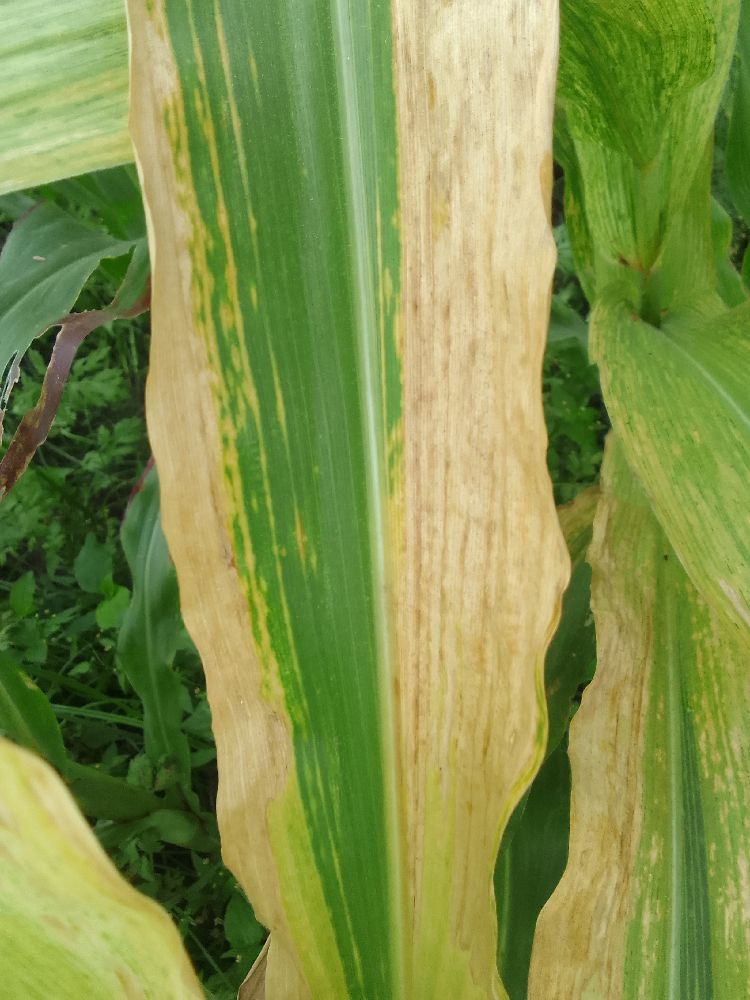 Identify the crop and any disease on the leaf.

maize, maize lethal necrosis
